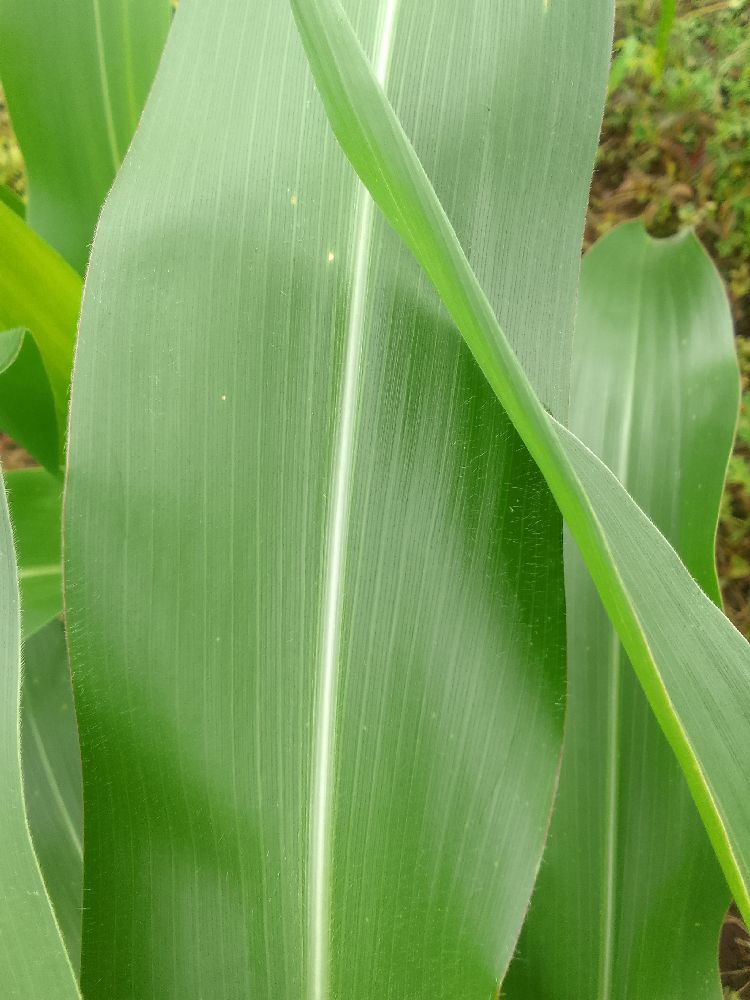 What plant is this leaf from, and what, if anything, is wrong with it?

maize, healthy
